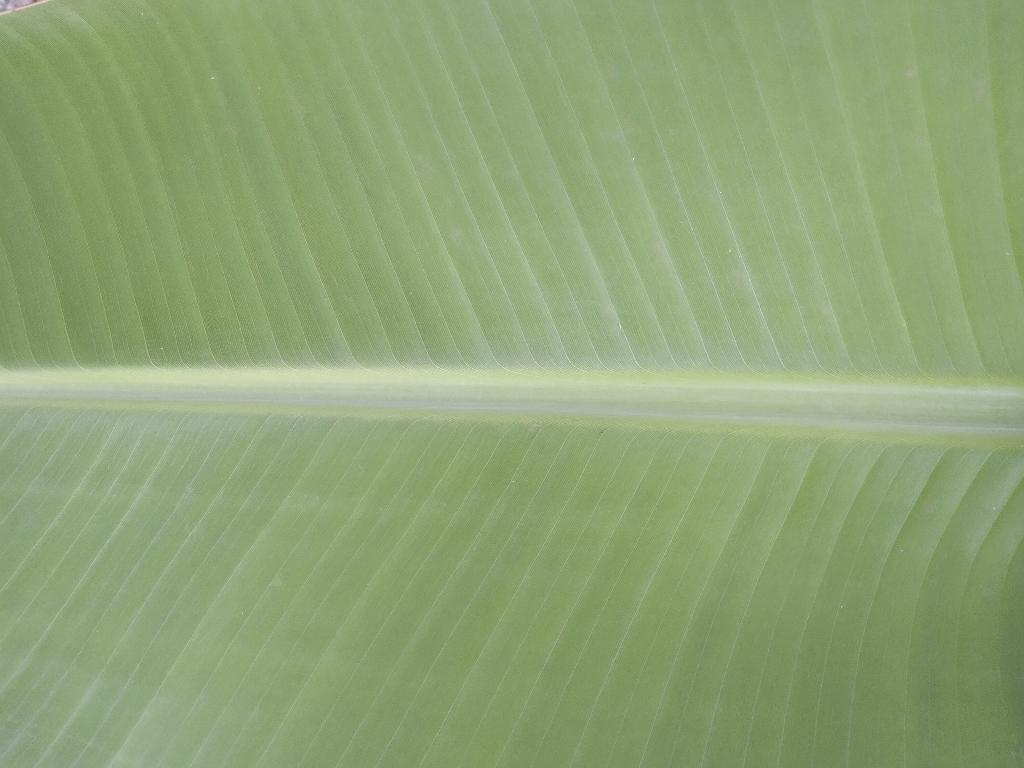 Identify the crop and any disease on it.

banana, healthy
